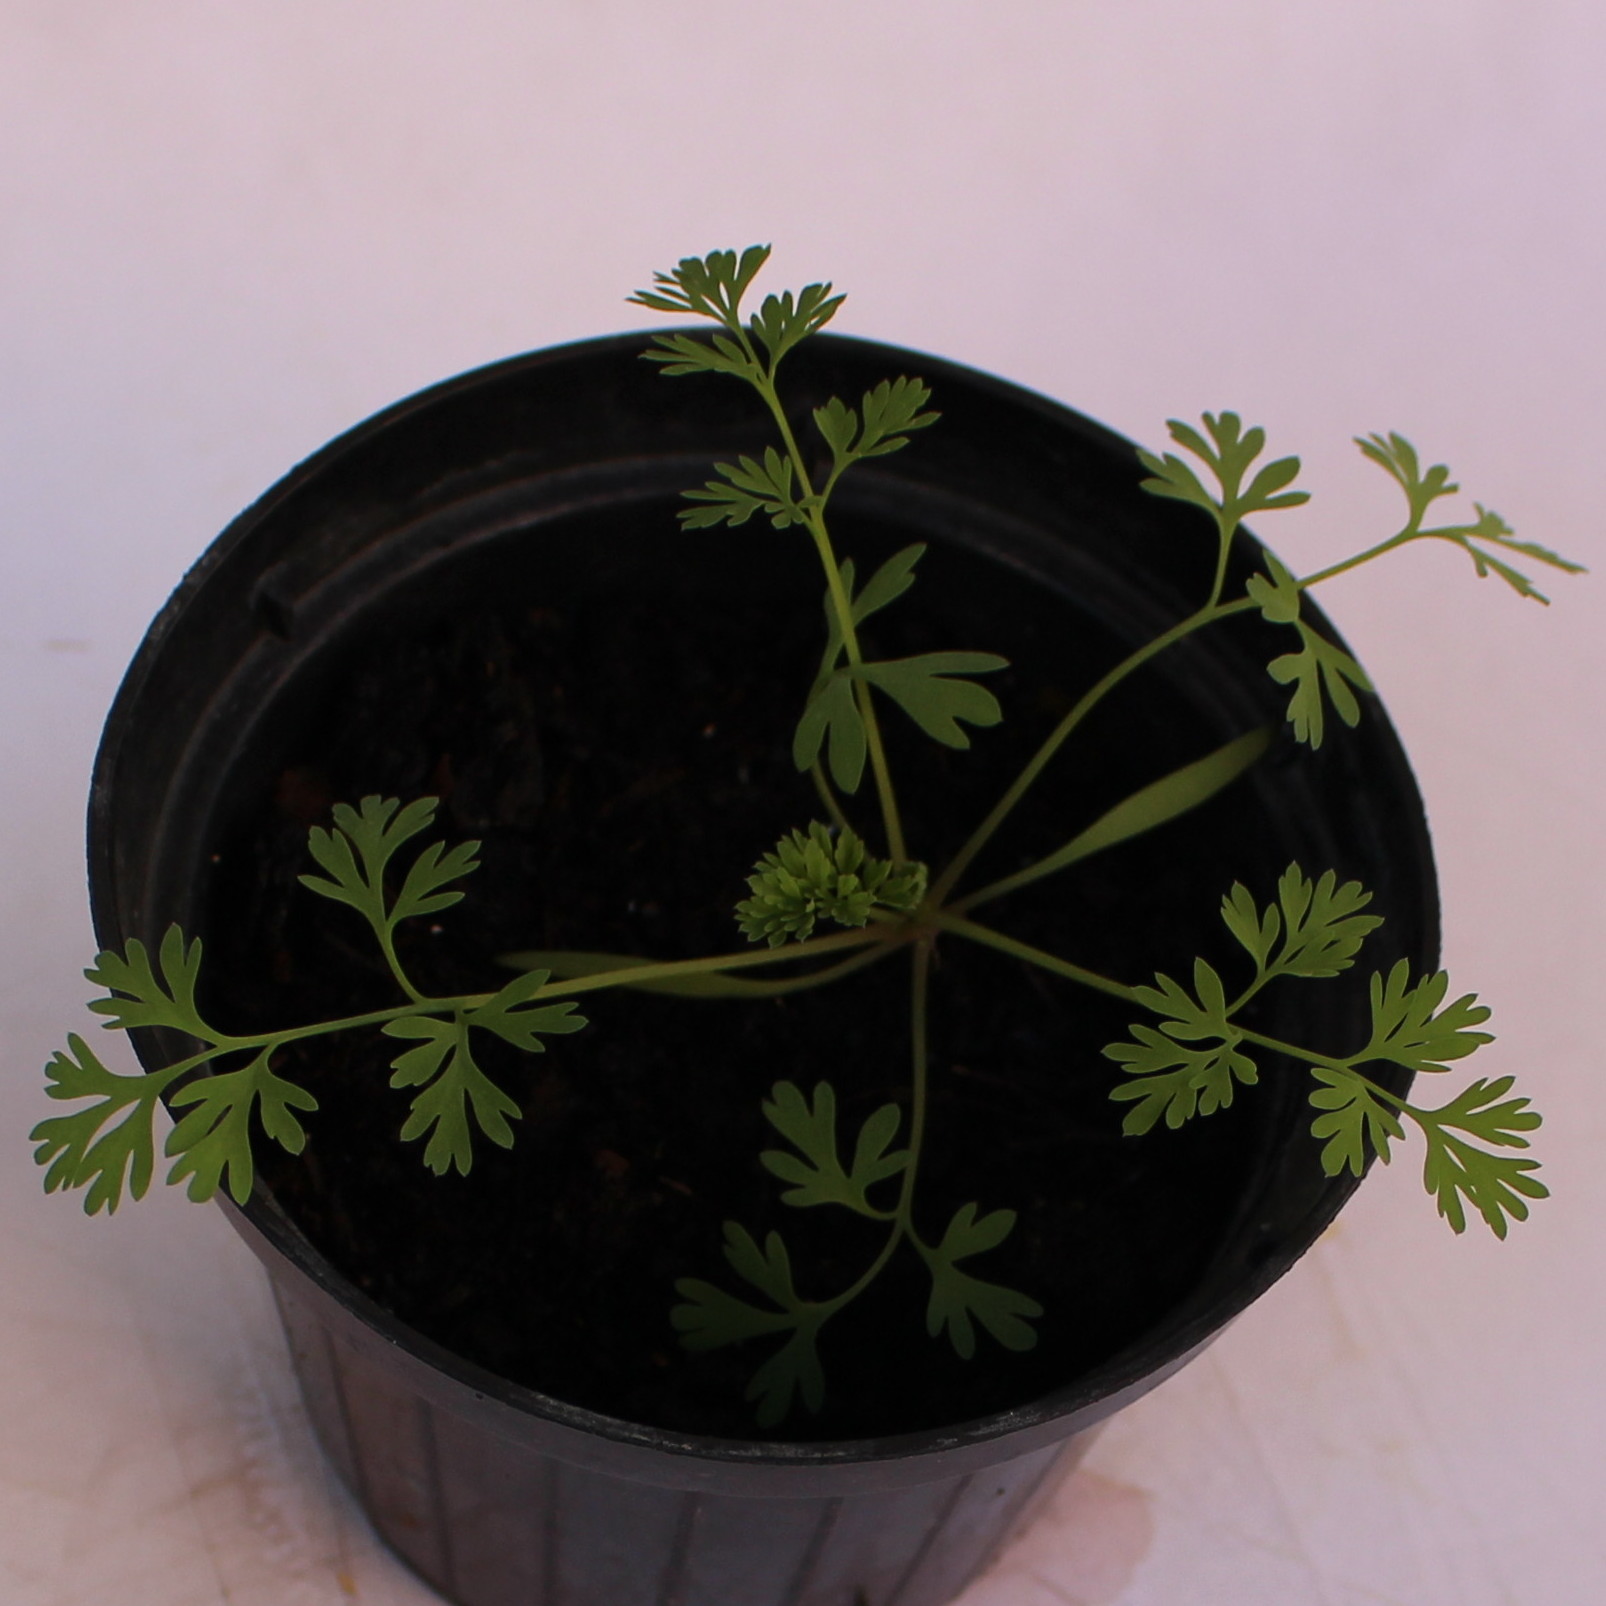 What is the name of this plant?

Fumaria officinalis
